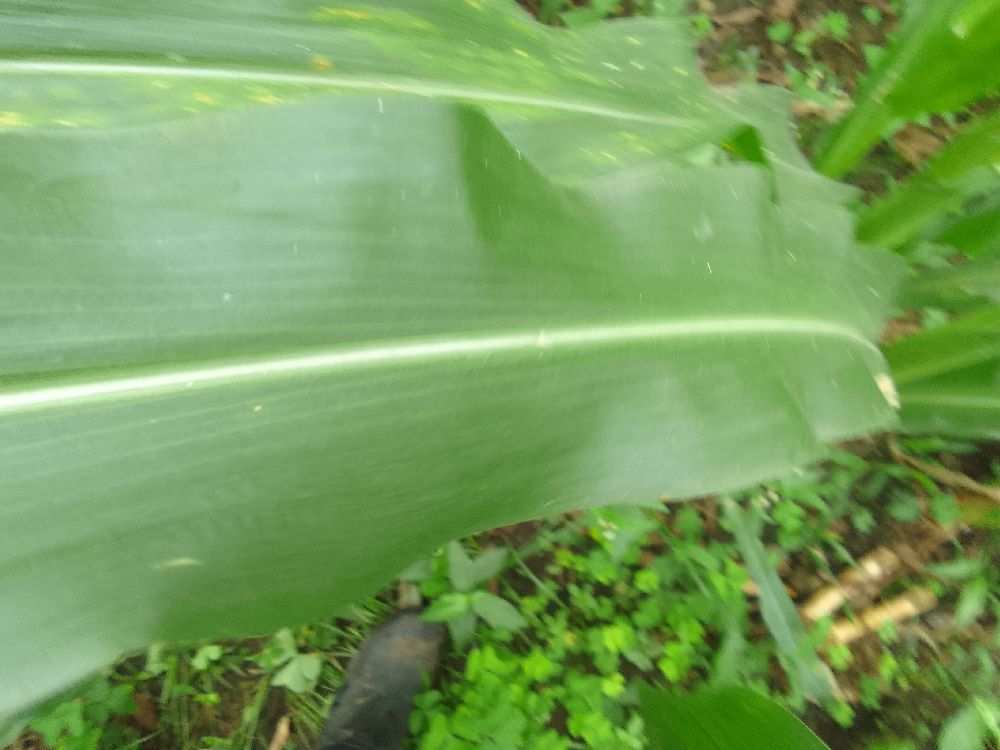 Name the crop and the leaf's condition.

maize, healthy
